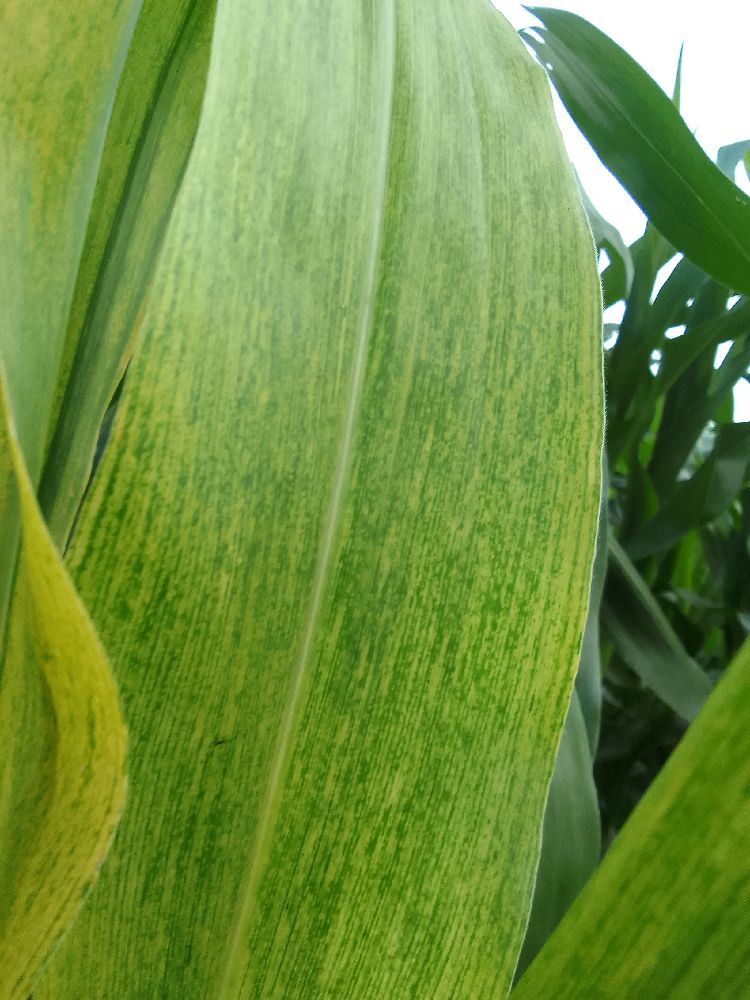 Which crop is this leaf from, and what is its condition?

maize, maize lethal necrosis
